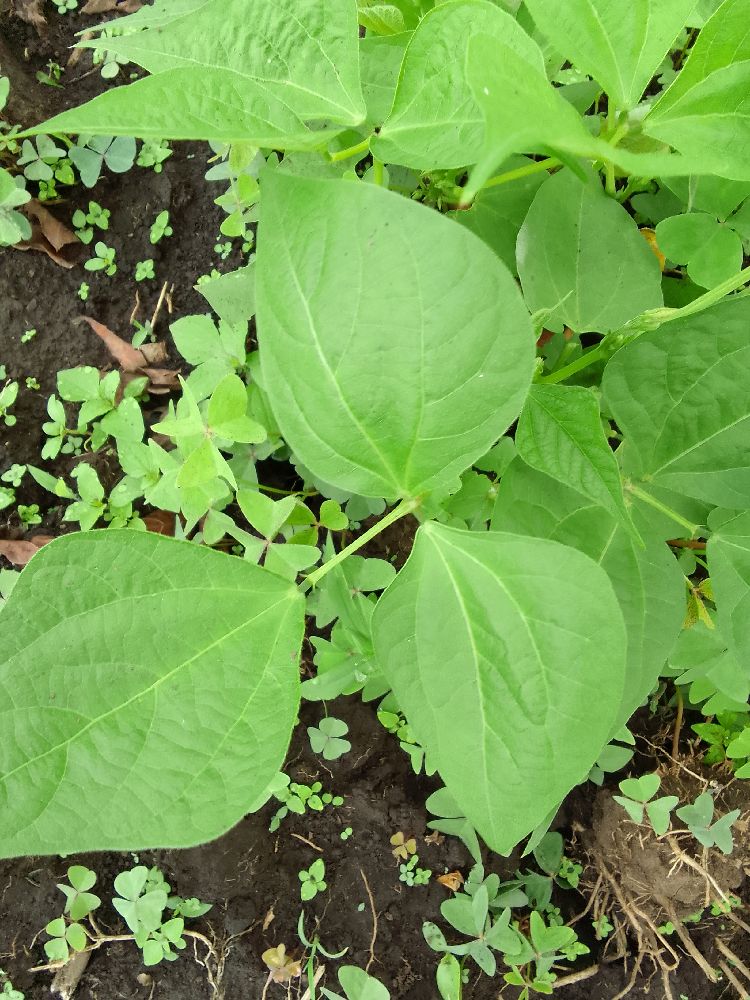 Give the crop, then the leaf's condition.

common bean, healthy
